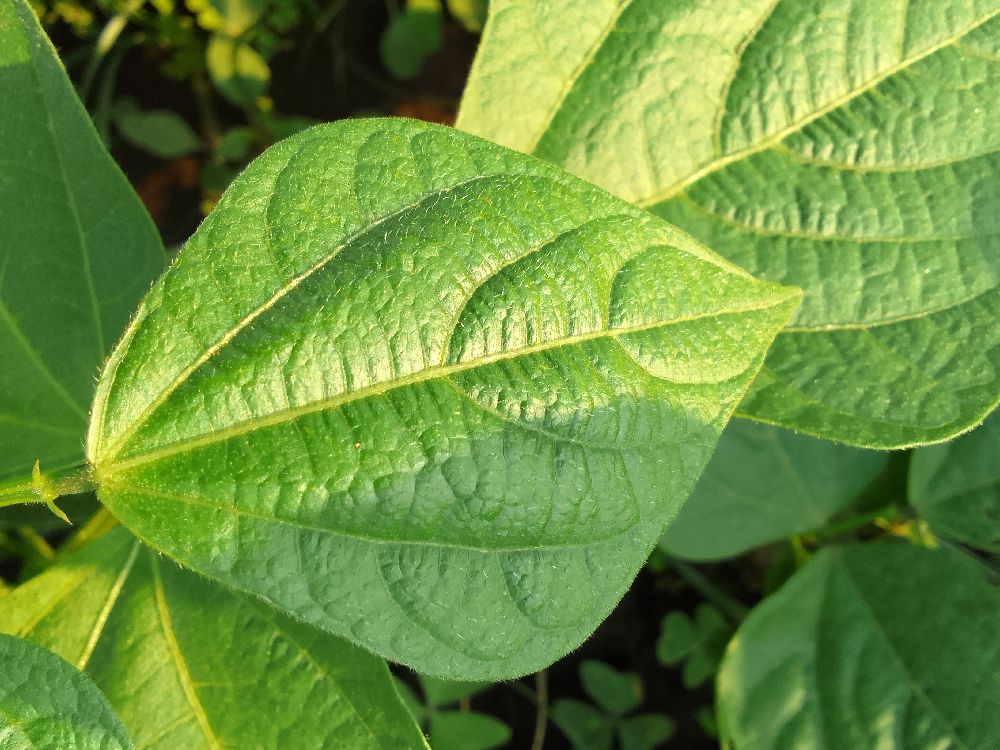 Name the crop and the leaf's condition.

common bean, healthy
